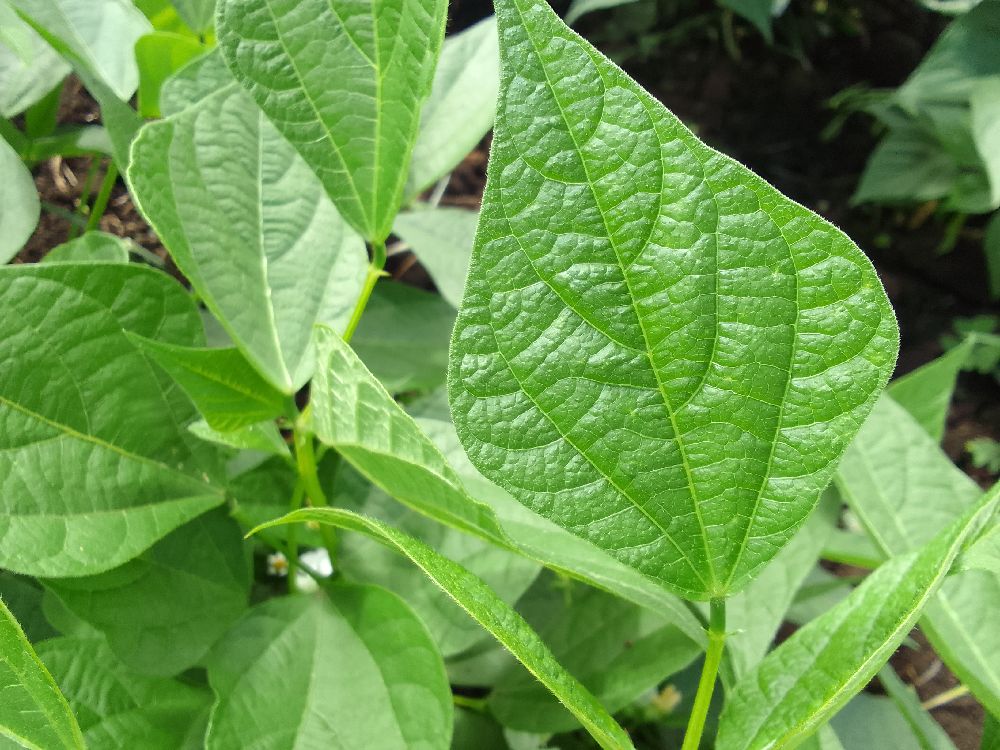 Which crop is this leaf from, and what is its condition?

common bean, healthy
